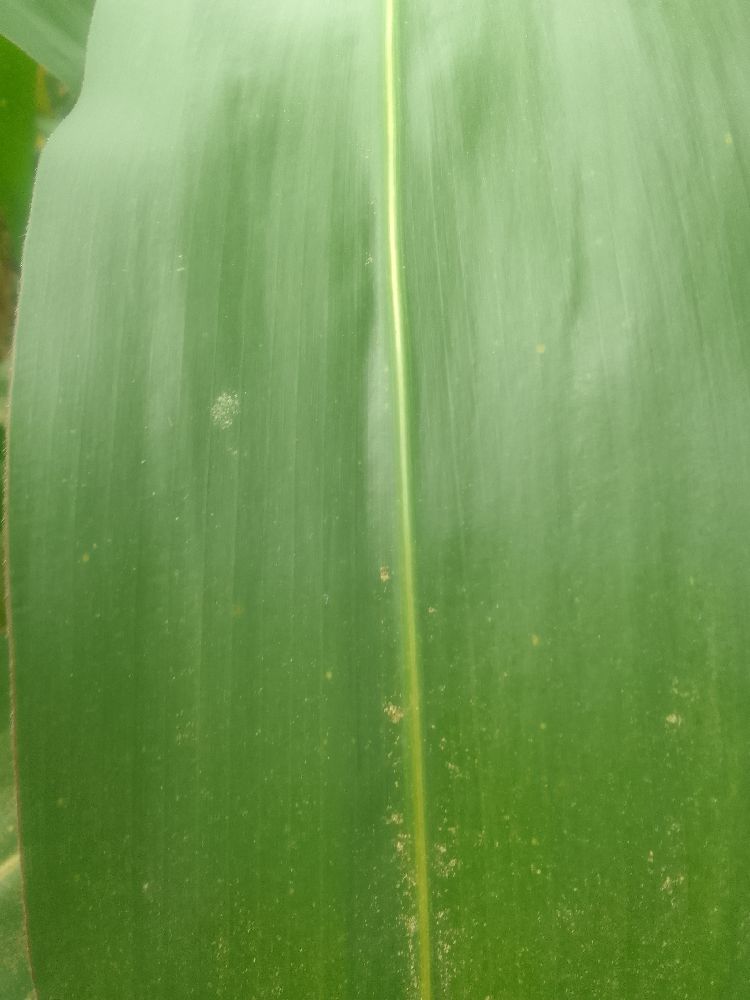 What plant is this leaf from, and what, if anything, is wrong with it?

maize, healthy
